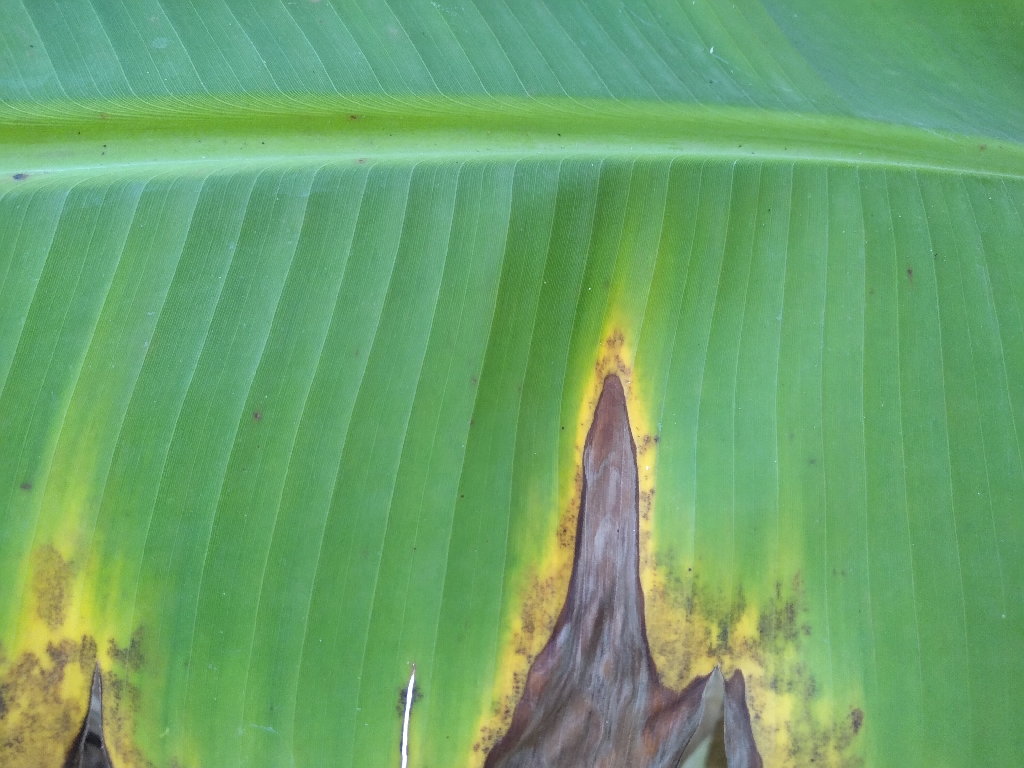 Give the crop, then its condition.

banana, black sigatoka
